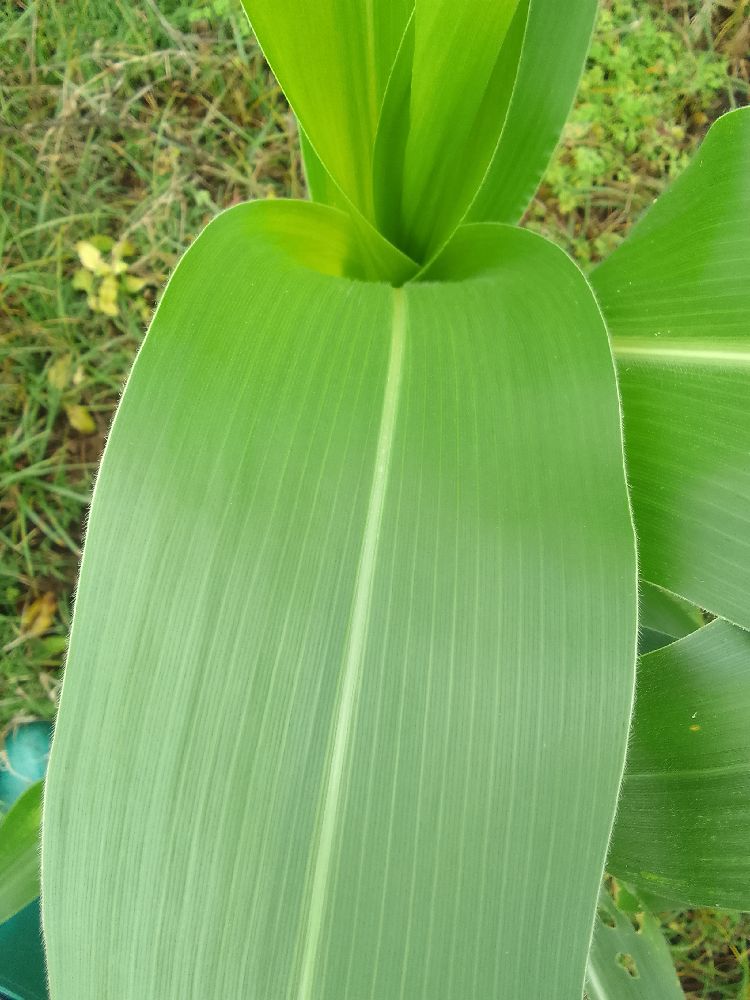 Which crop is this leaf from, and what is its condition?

maize, healthy
